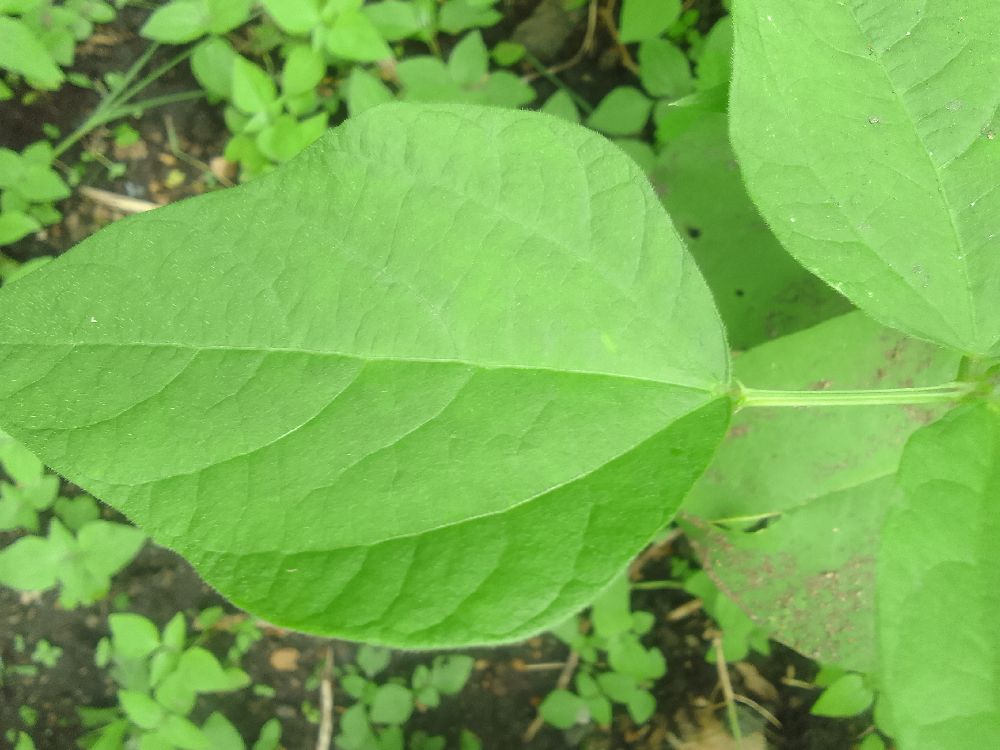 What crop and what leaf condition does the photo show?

common bean, healthy
